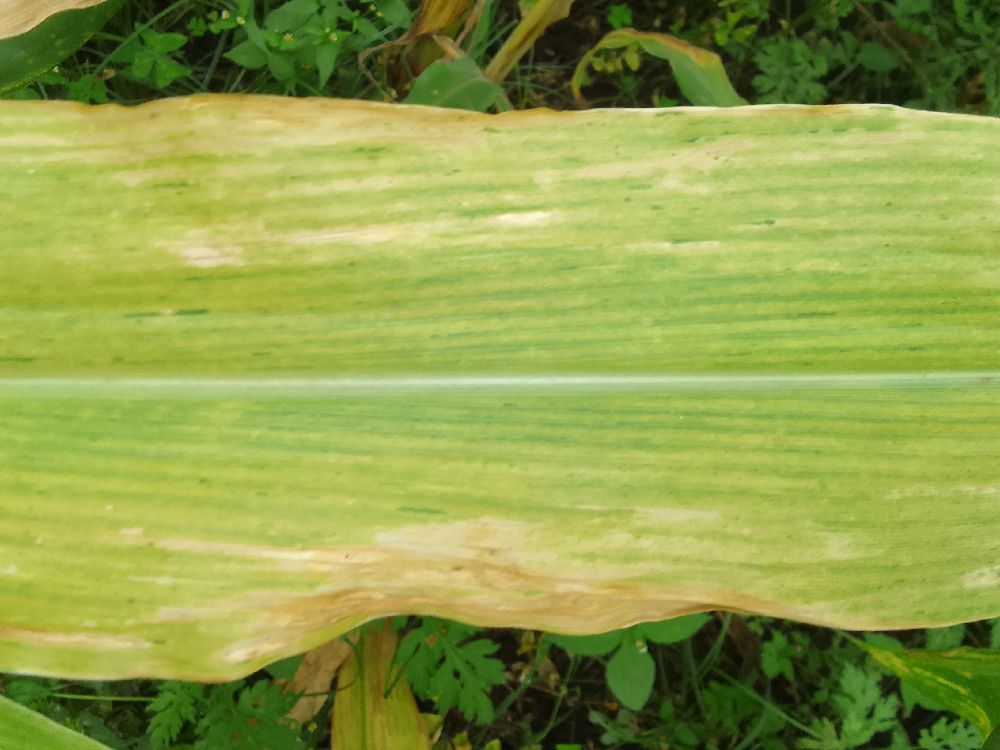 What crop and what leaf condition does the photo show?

maize, maize lethal necrosis
